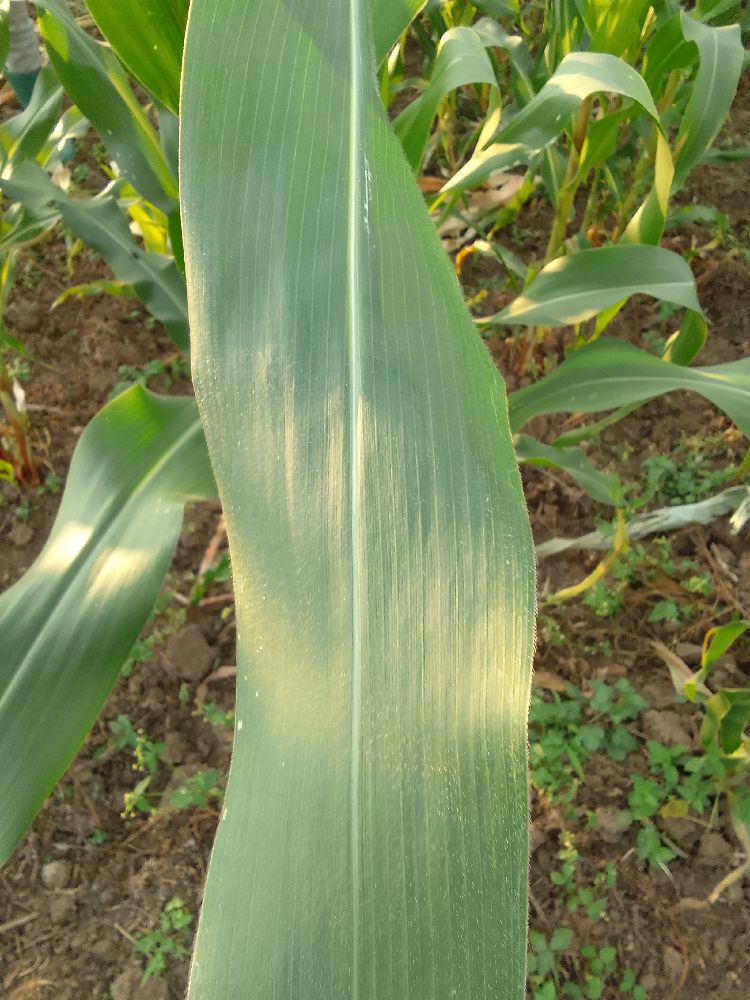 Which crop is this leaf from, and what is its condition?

maize, healthy
